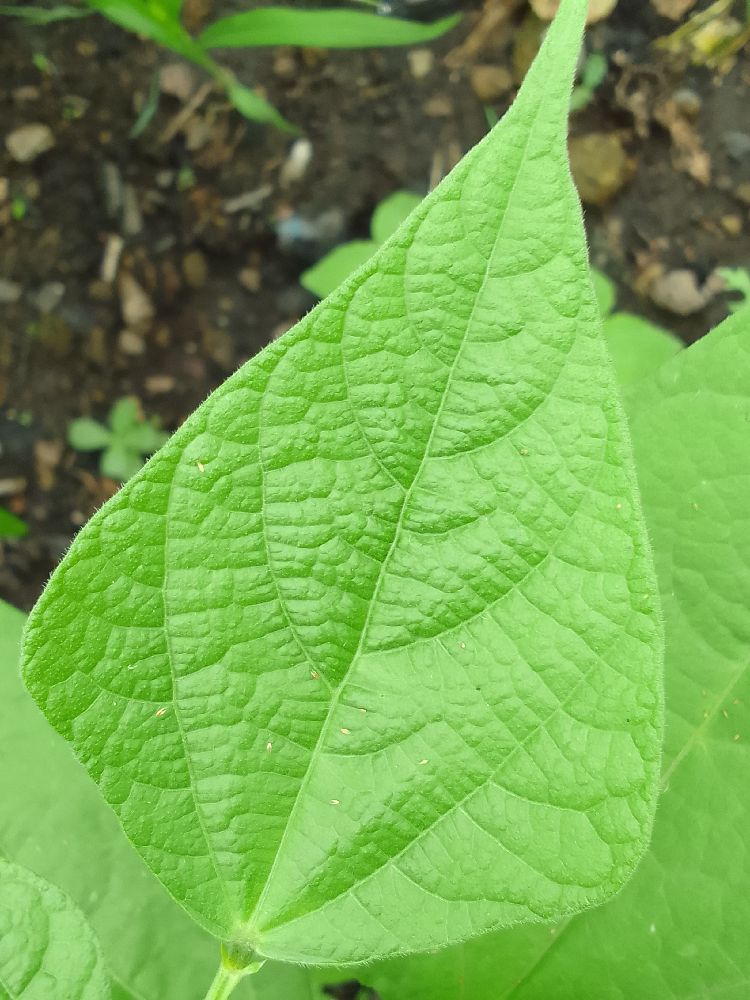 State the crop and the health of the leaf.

common bean, healthy
